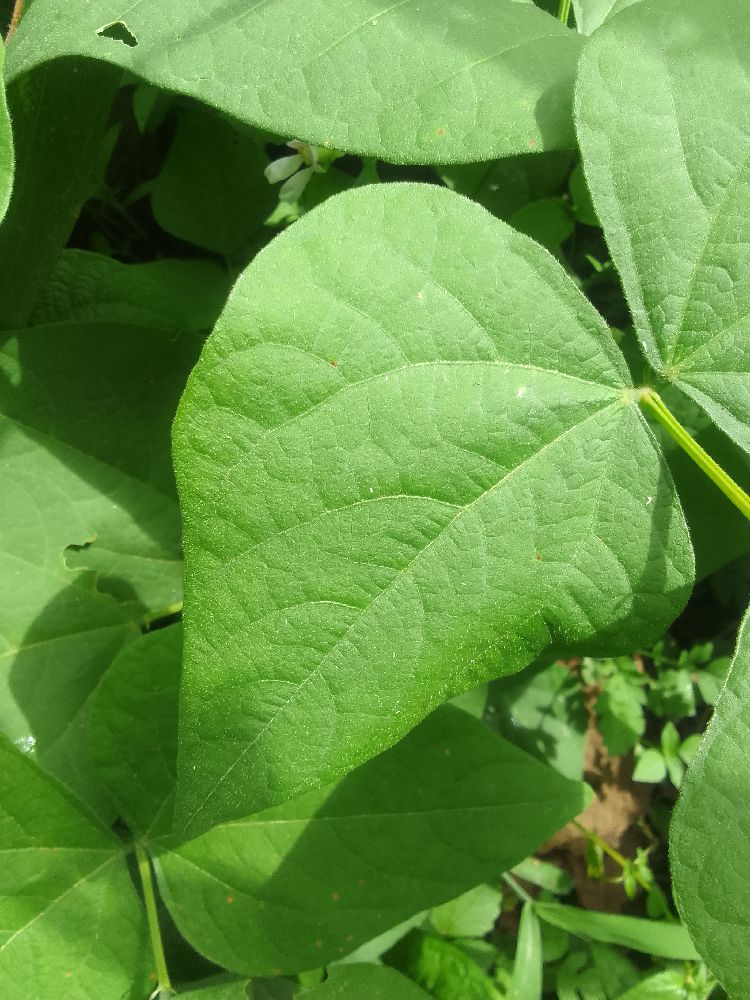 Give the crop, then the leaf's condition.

common bean, healthy
